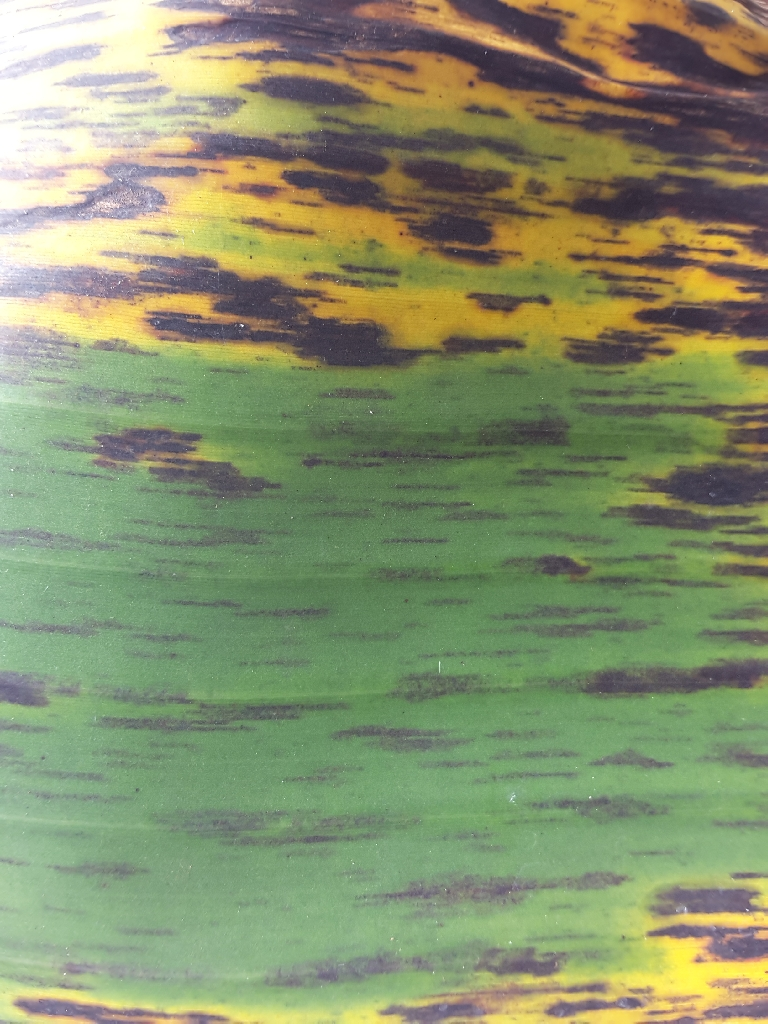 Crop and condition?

banana, black sigatoka
